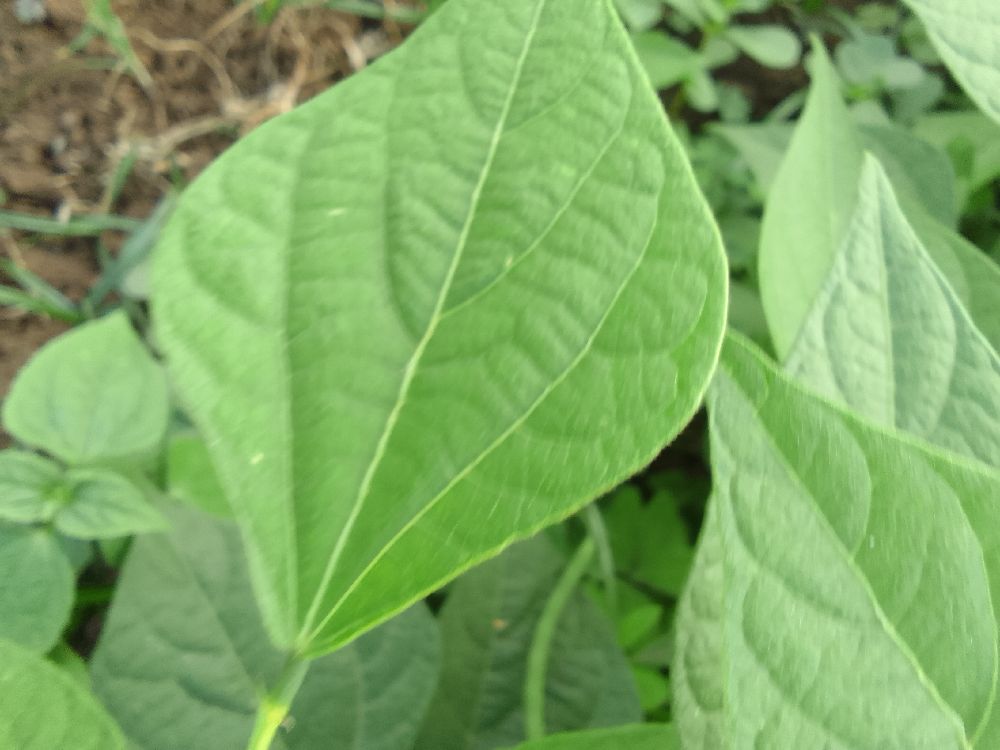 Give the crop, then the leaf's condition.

common bean, healthy
